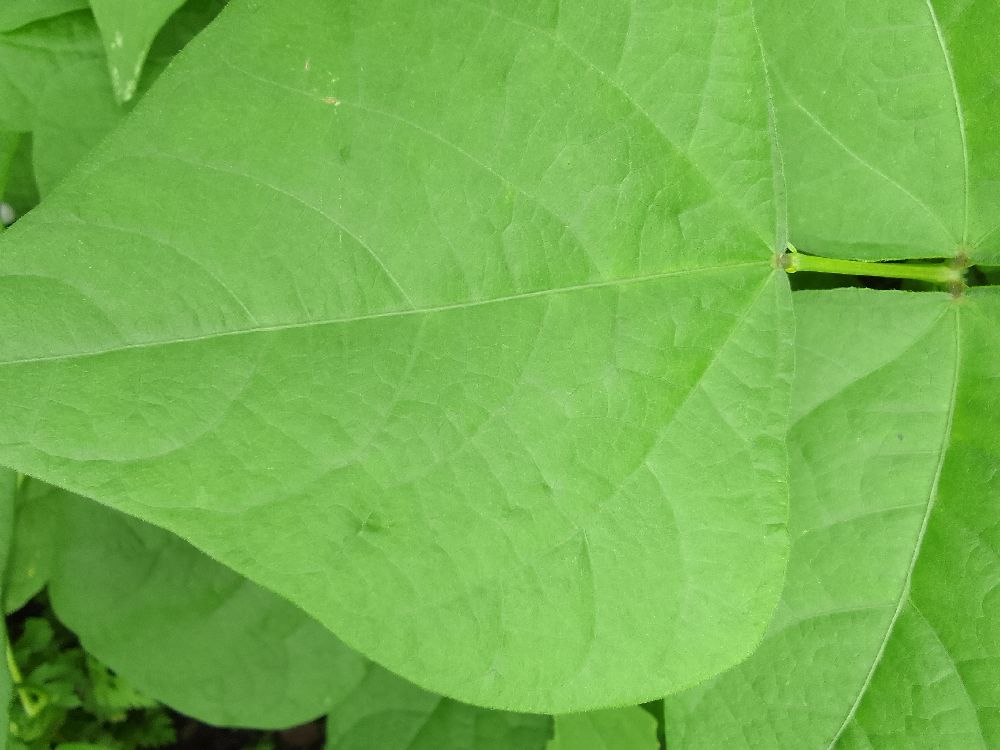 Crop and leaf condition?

common bean, healthy
